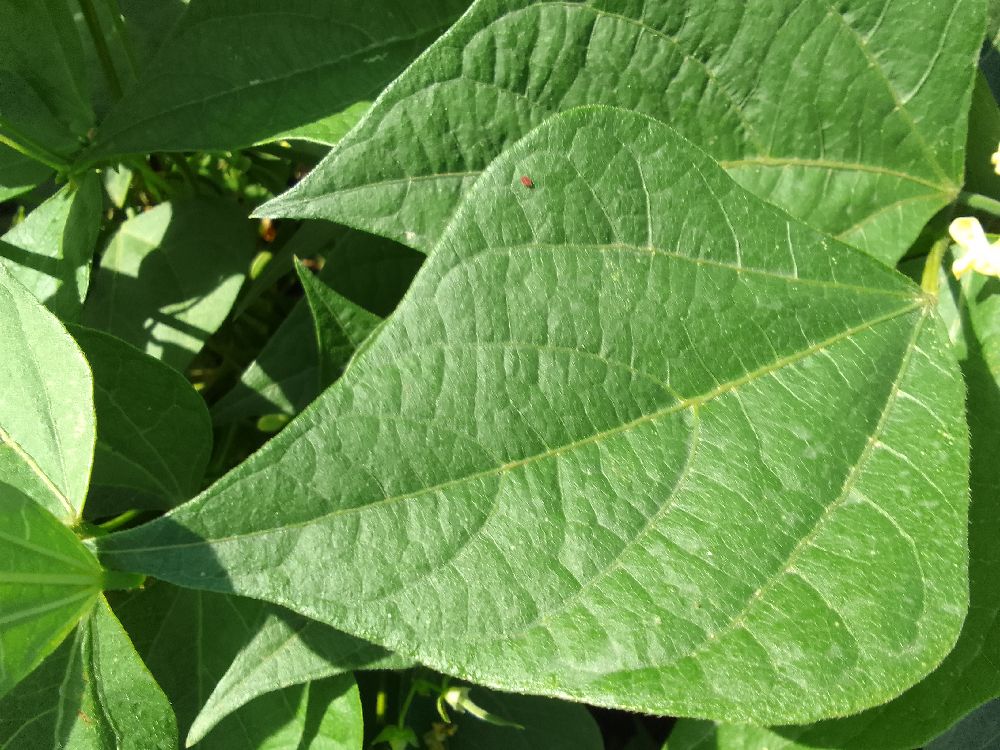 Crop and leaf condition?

common bean, healthy
